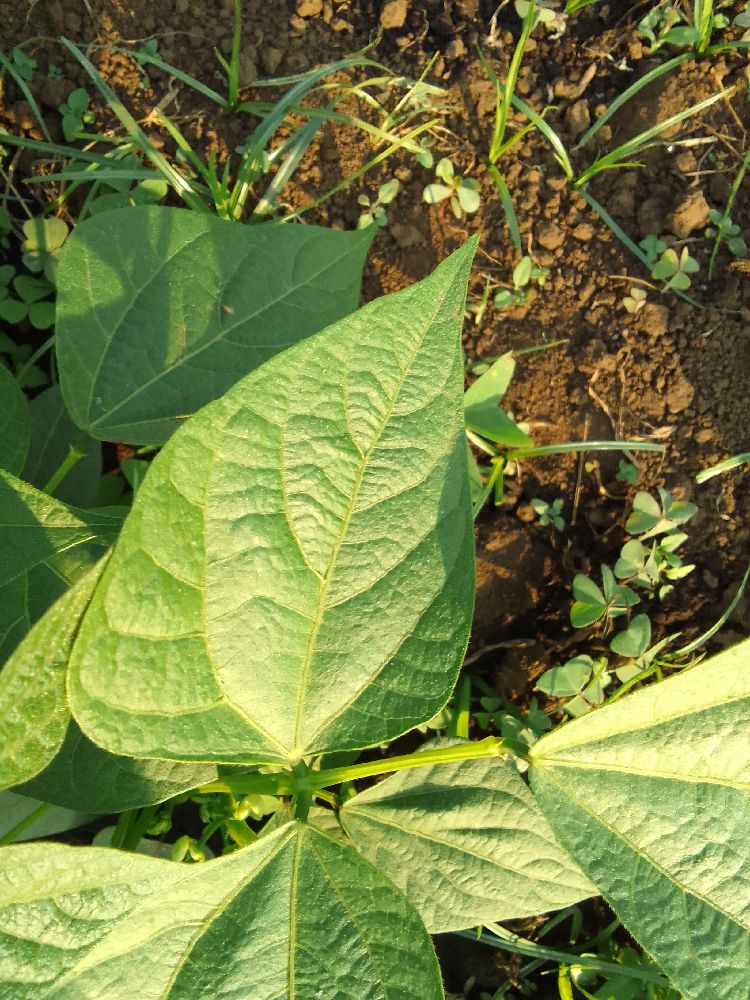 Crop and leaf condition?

common bean, healthy
